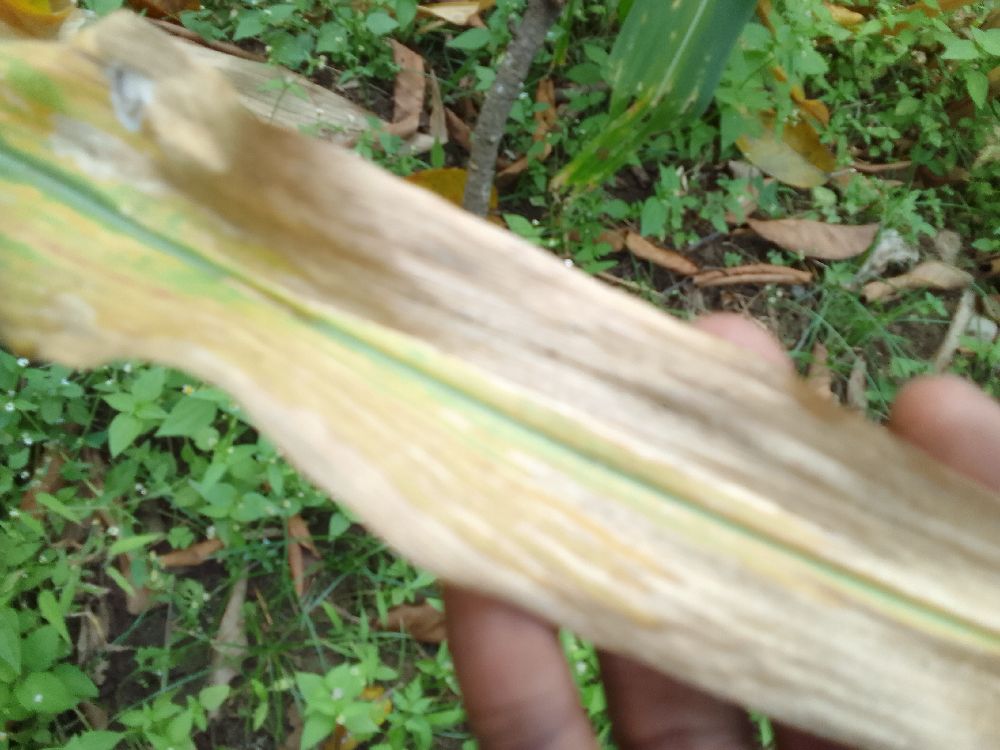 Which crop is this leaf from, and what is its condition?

maize, maize lethal necrosis
